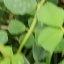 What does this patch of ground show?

unstructured weed
